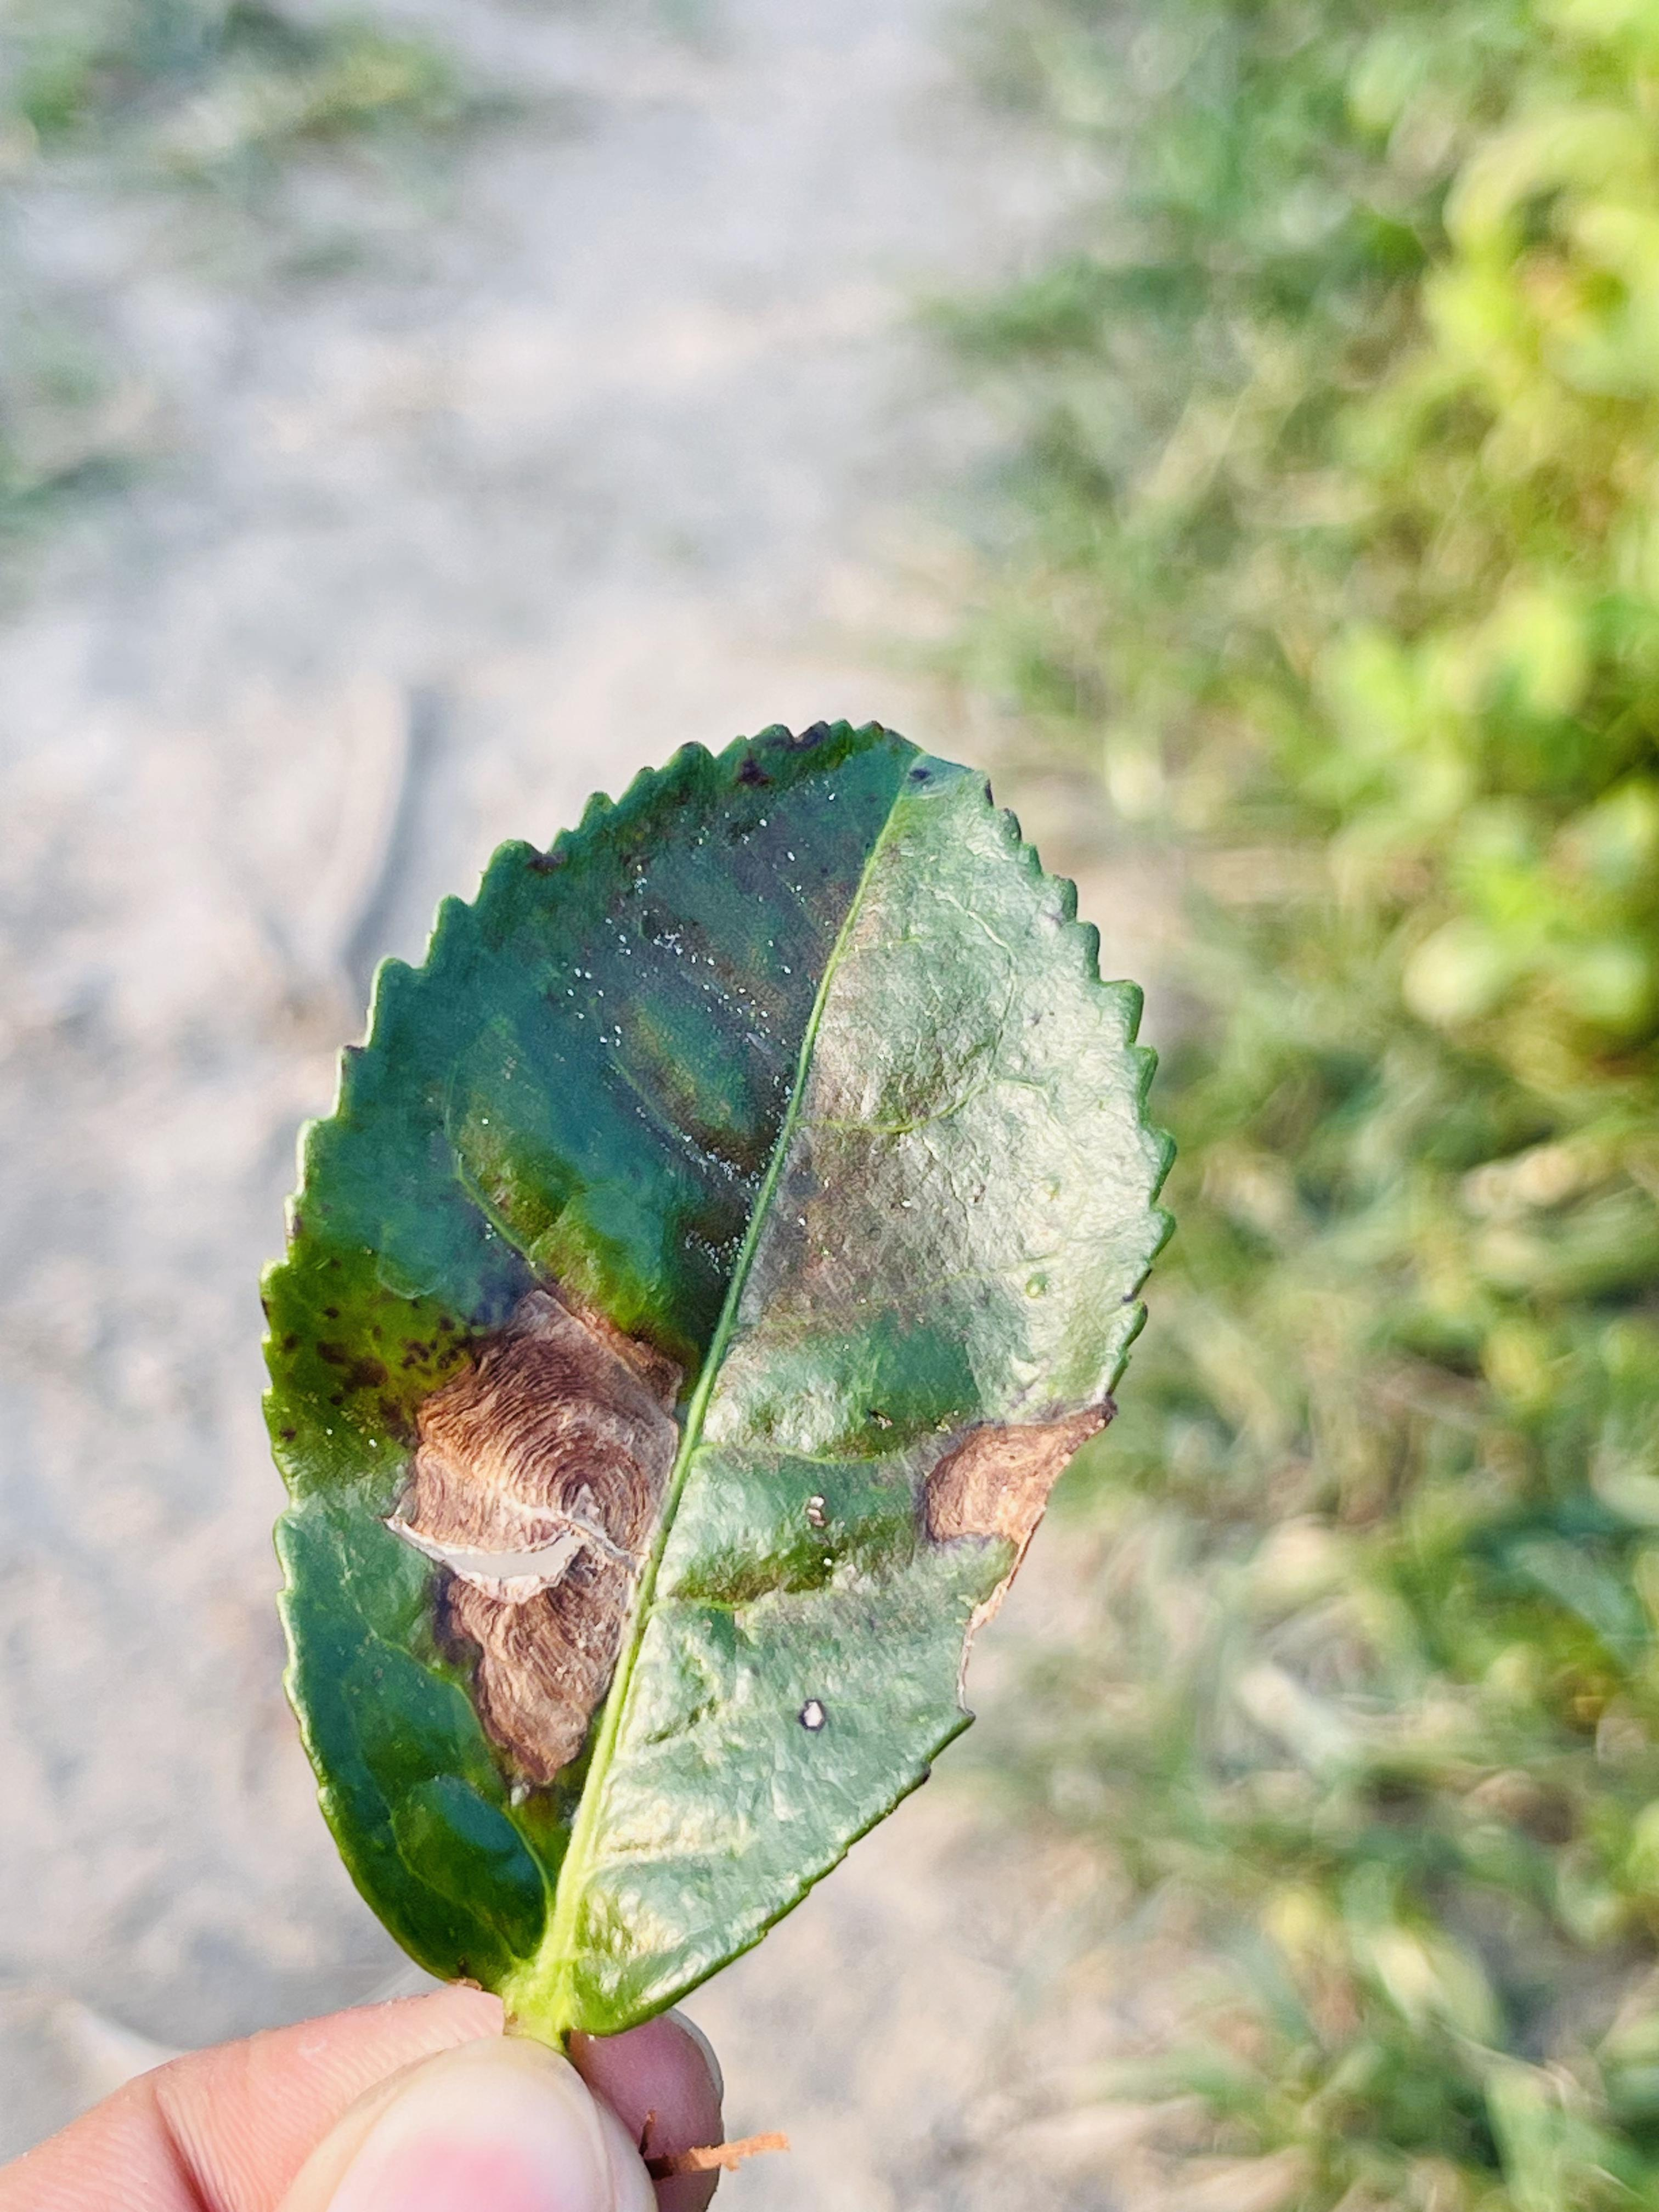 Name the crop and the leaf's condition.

tea, blight
